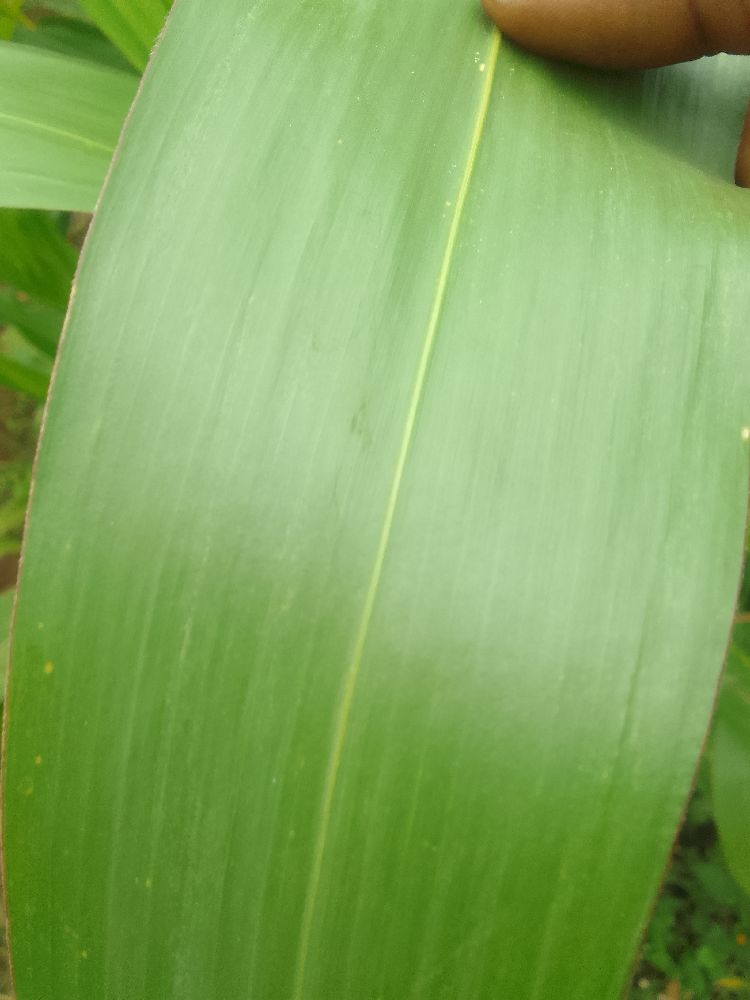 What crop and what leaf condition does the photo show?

maize, healthy
